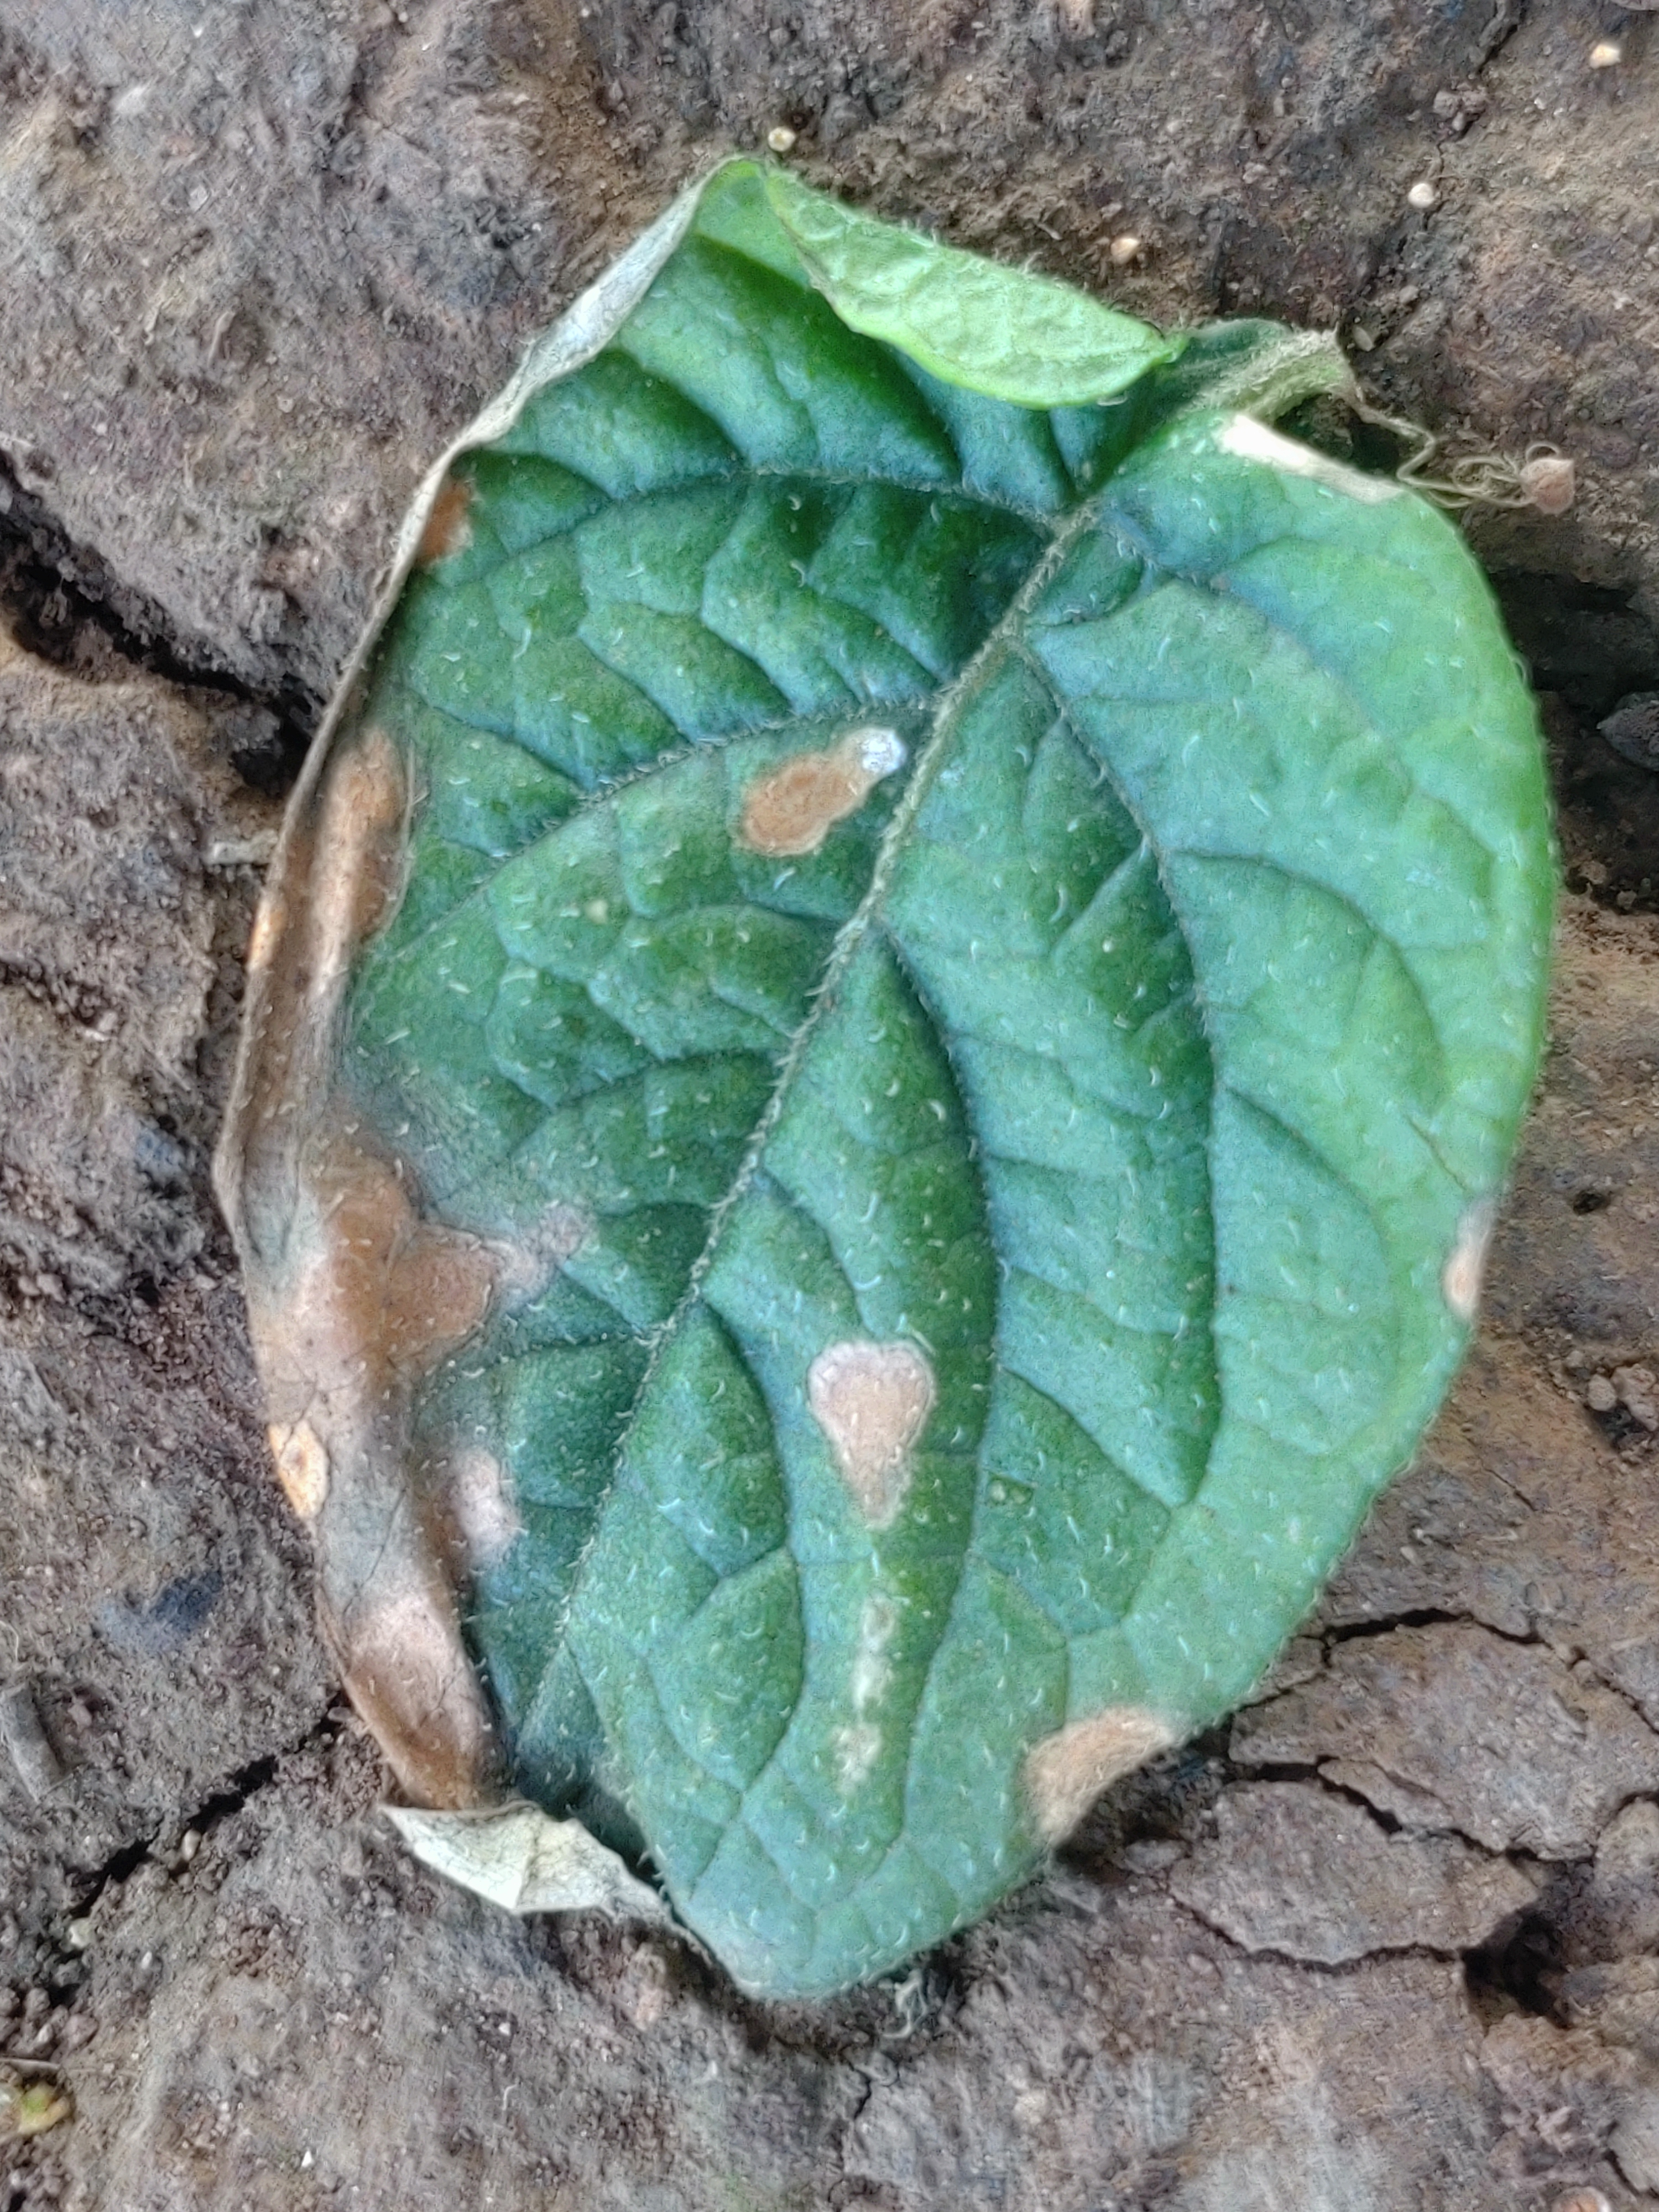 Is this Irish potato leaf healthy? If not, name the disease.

early blight
